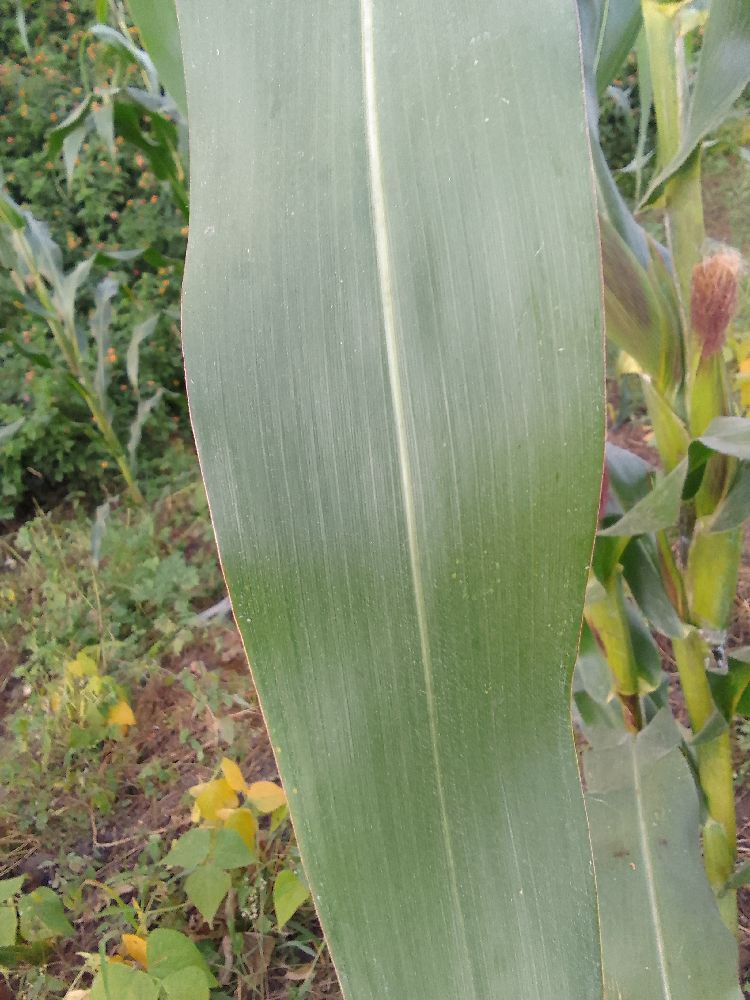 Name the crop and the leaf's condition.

maize, healthy
